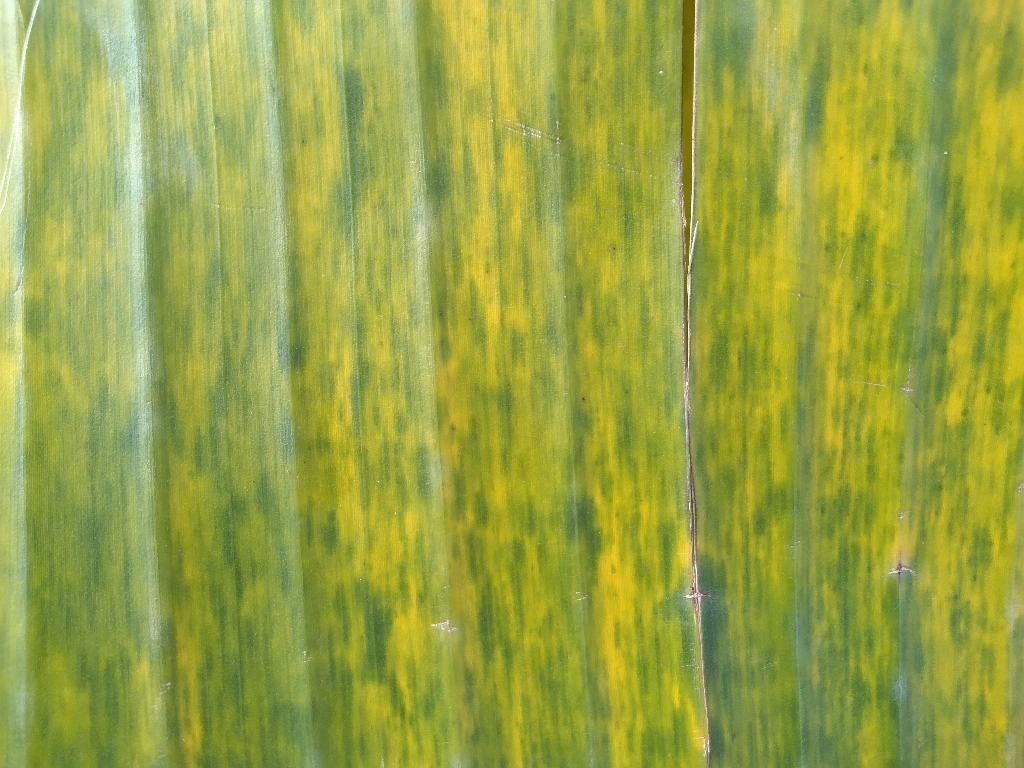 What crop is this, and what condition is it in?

banana, fusarium wilt race 1
